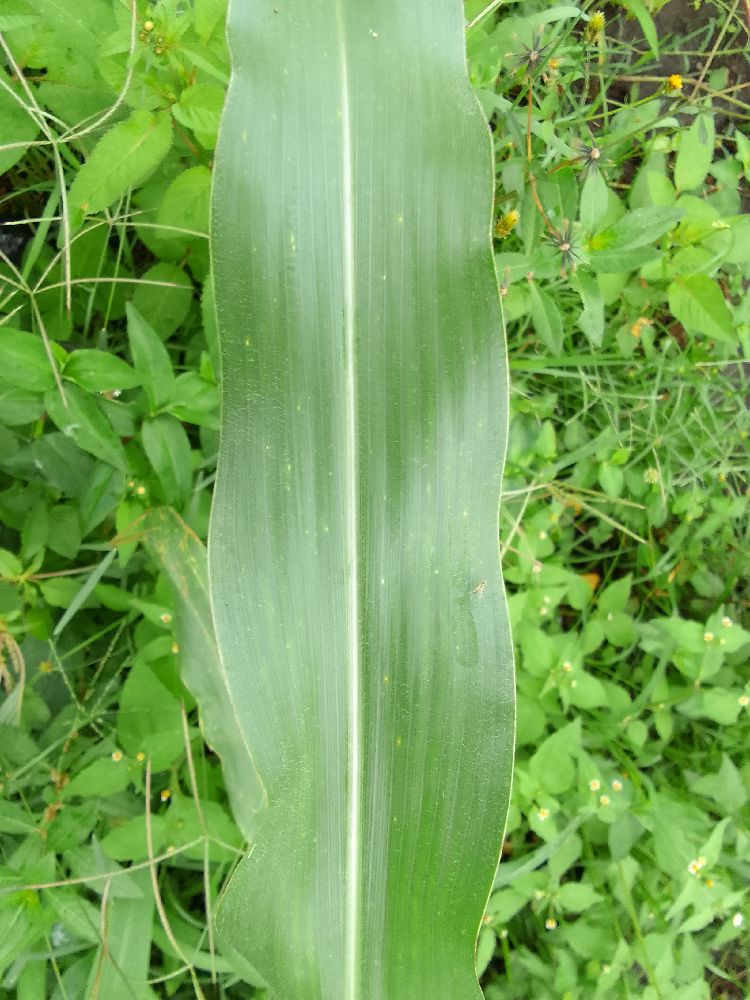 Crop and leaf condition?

maize, healthy
